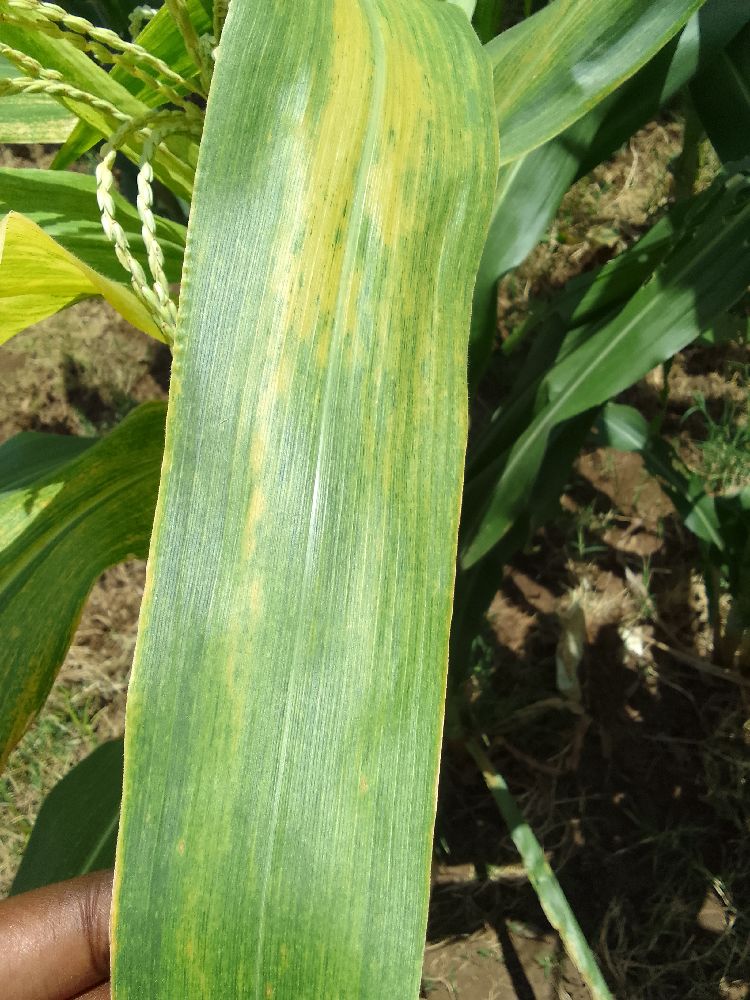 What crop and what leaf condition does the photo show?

maize, maize lethal necrosis
